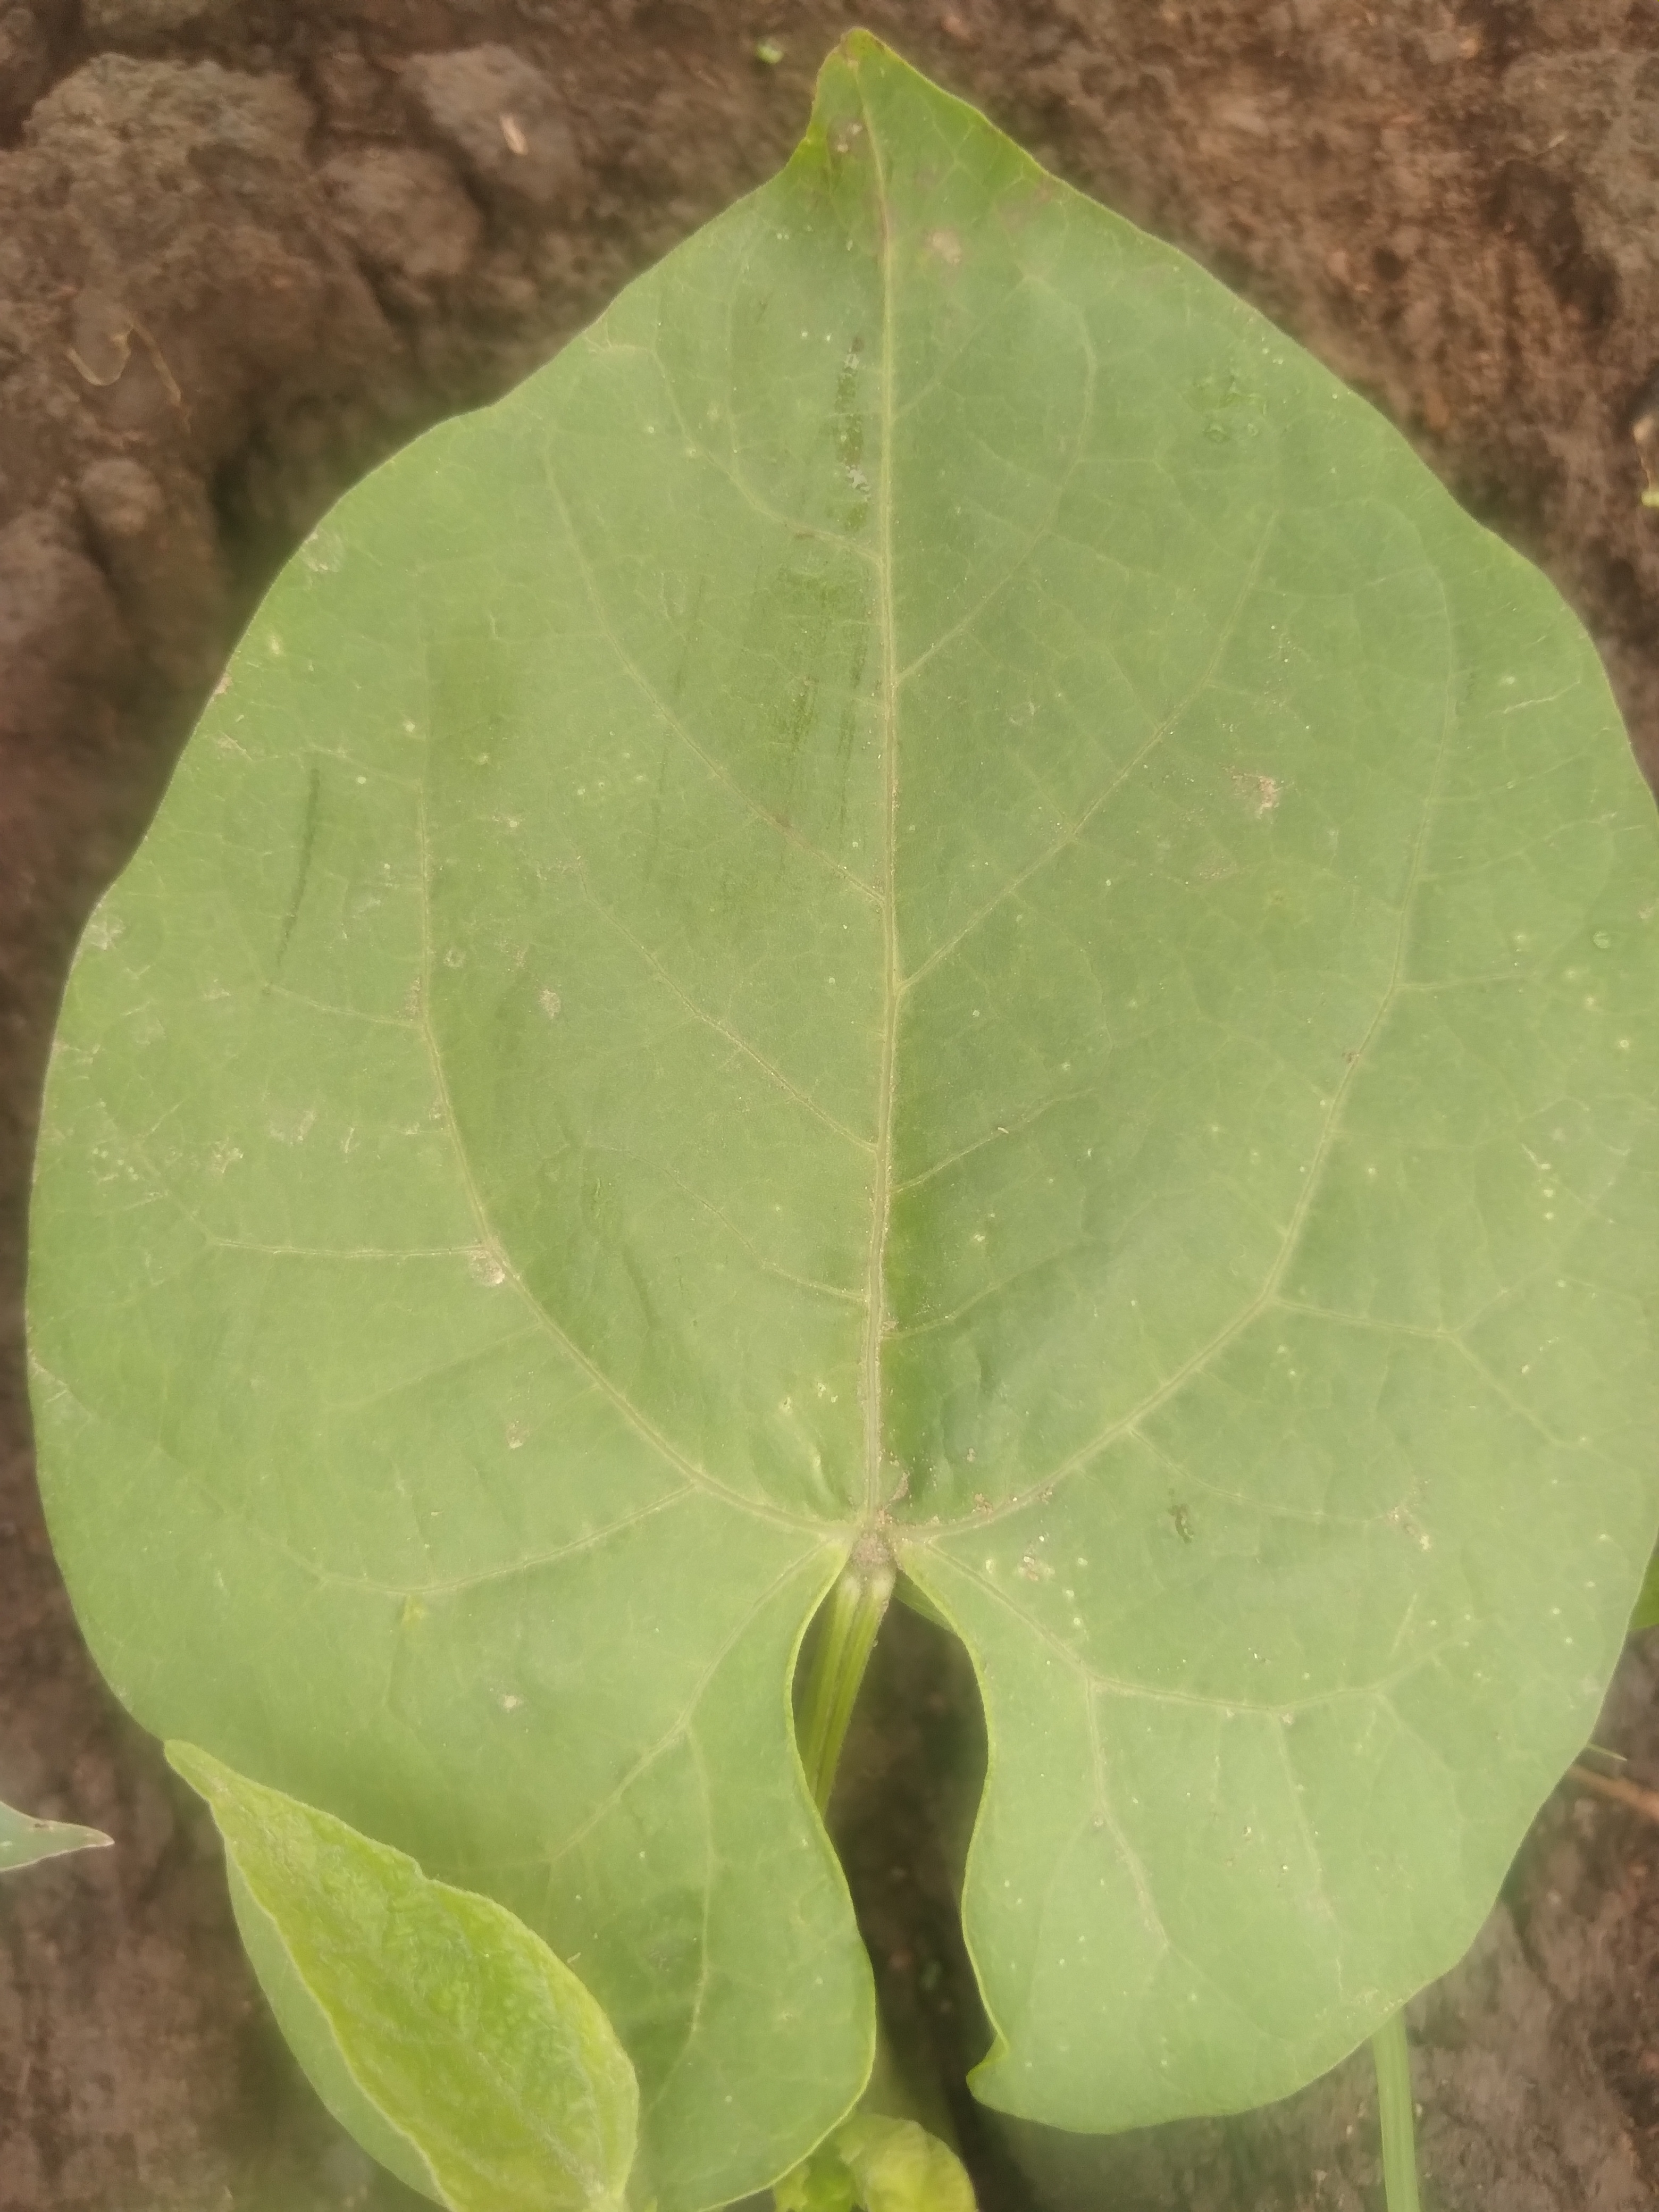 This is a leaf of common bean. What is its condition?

healthy
